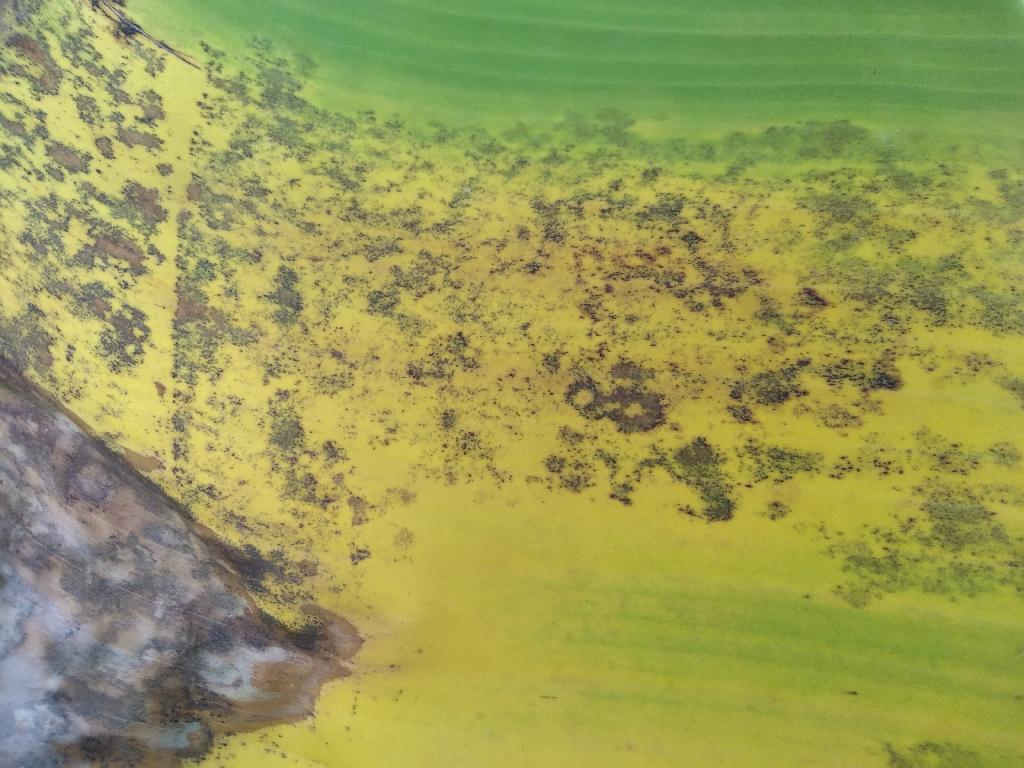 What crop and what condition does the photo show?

banana, black sigatoka
